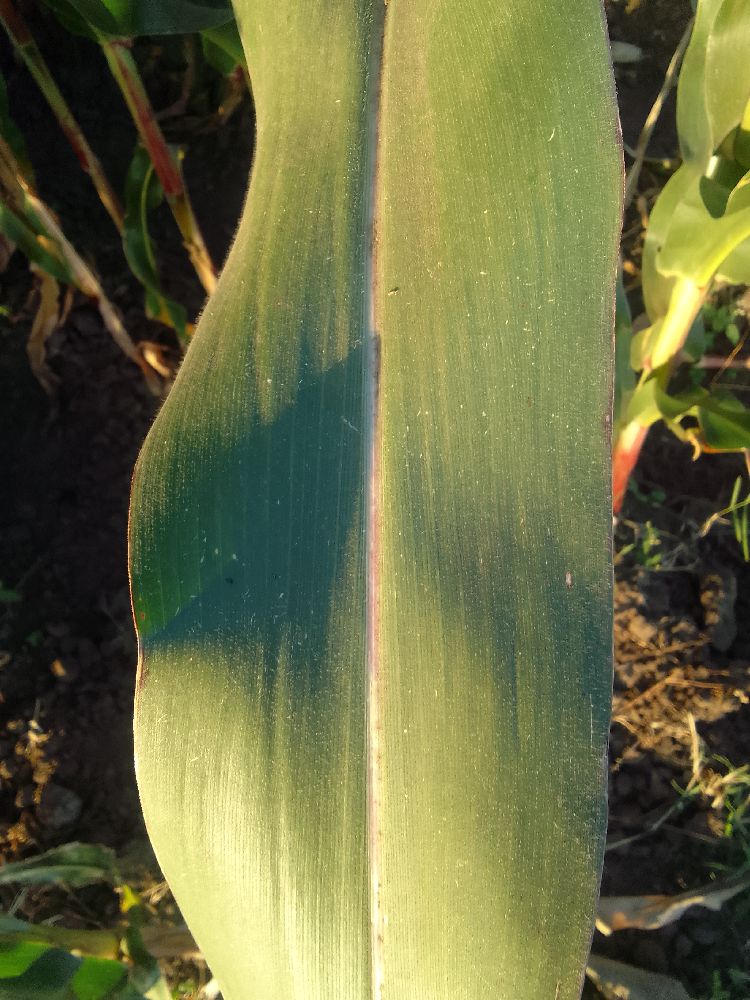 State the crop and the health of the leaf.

maize, healthy
